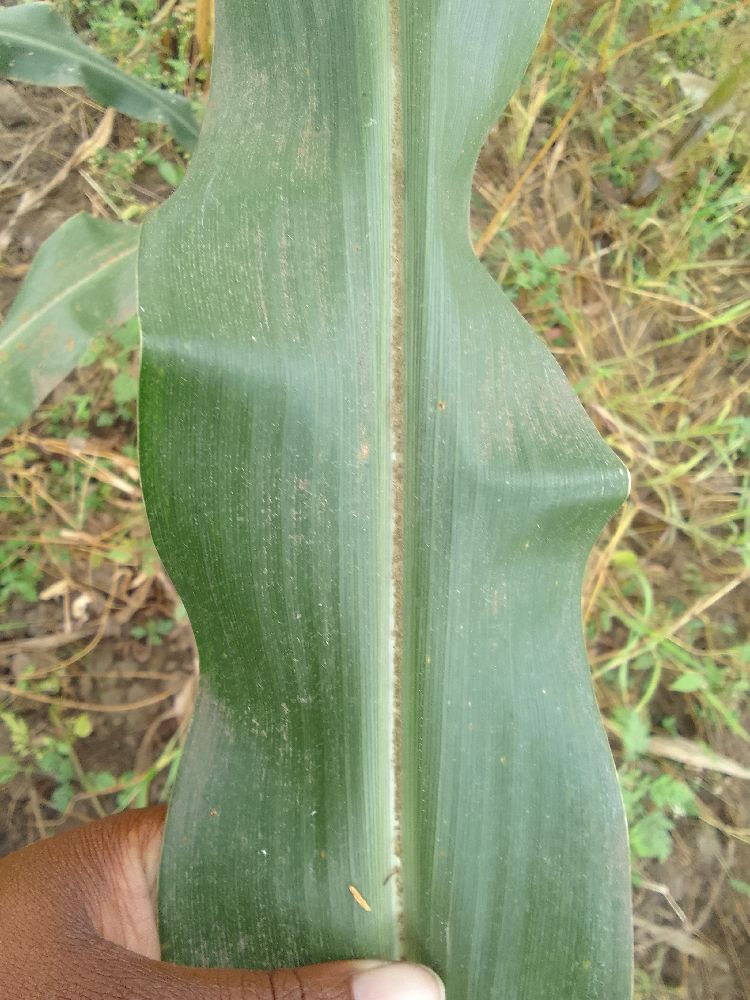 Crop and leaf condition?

maize, healthy
